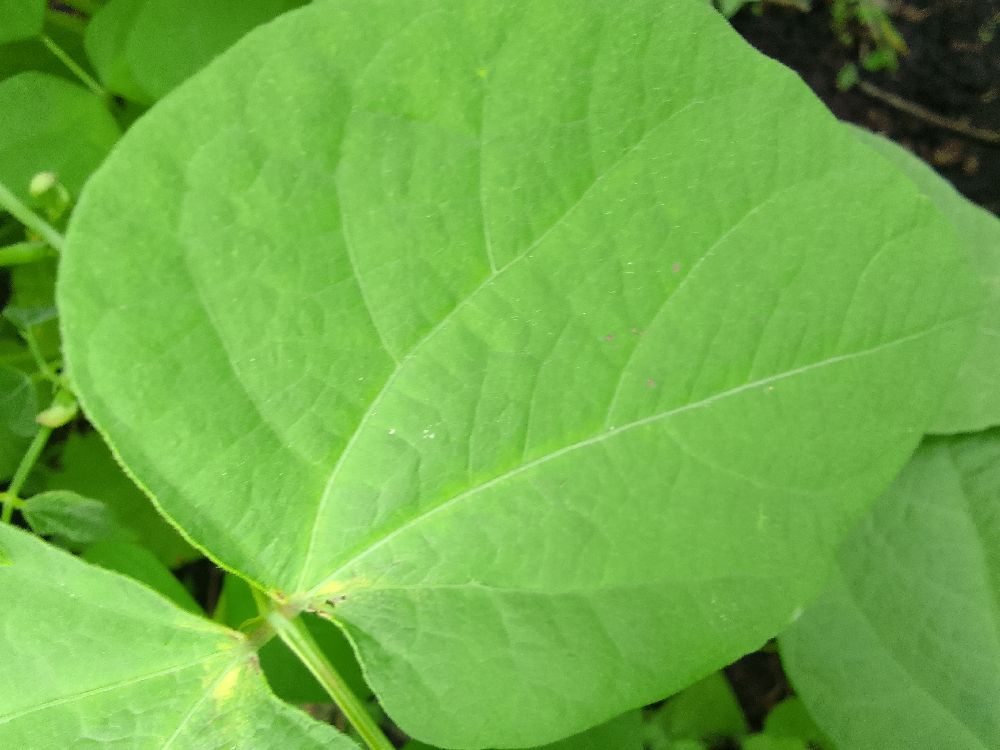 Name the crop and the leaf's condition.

common bean, healthy
